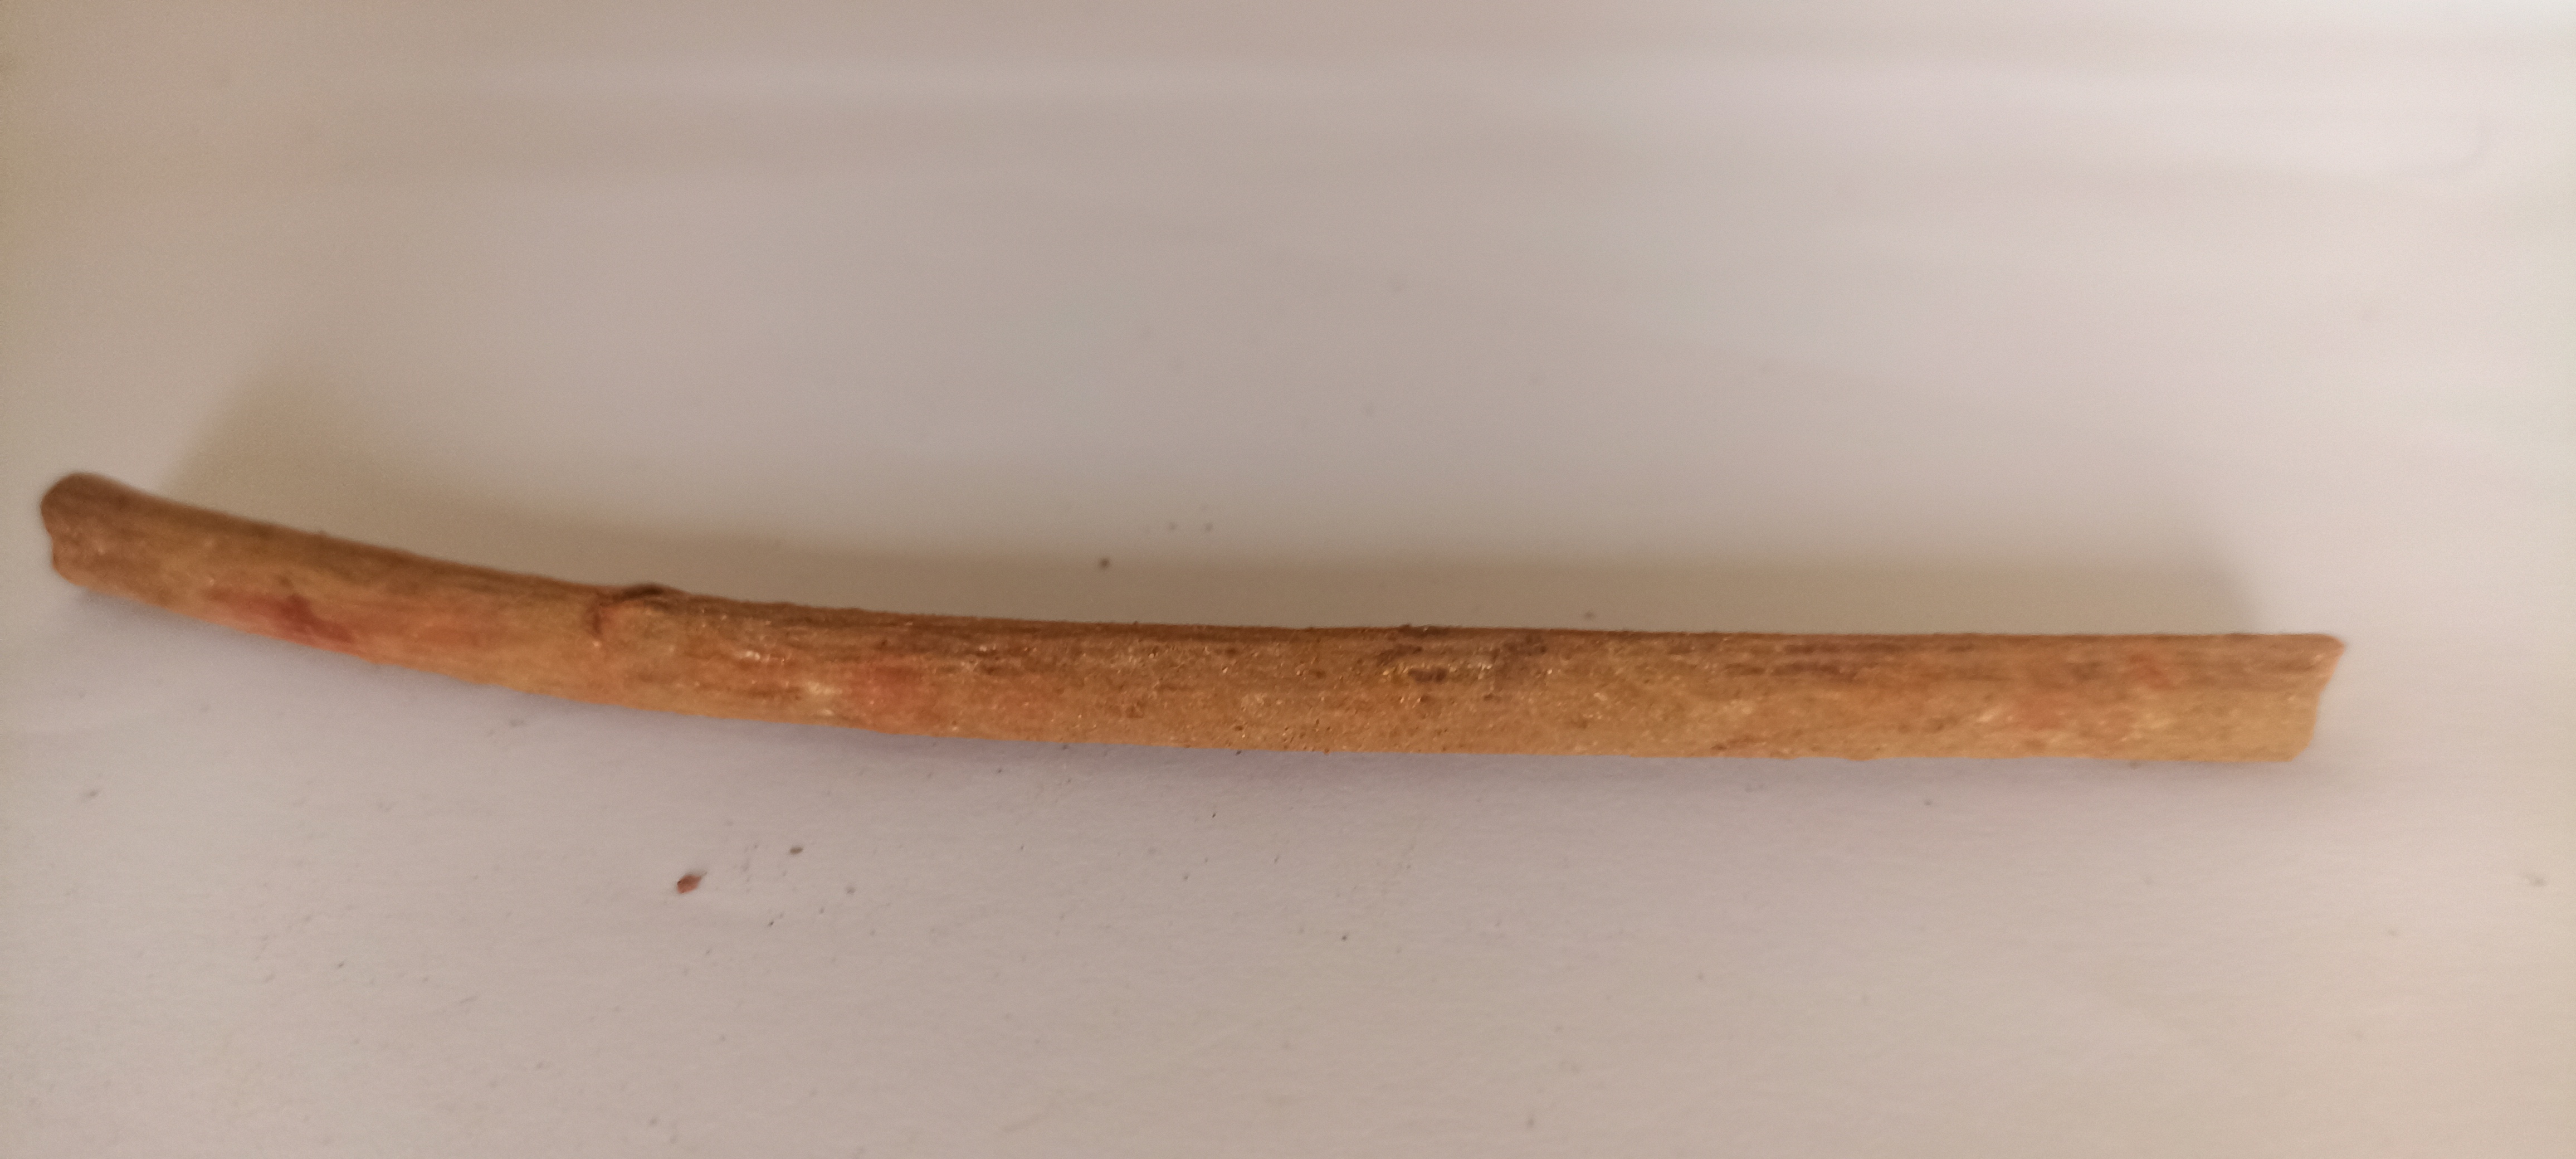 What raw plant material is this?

manjistha
